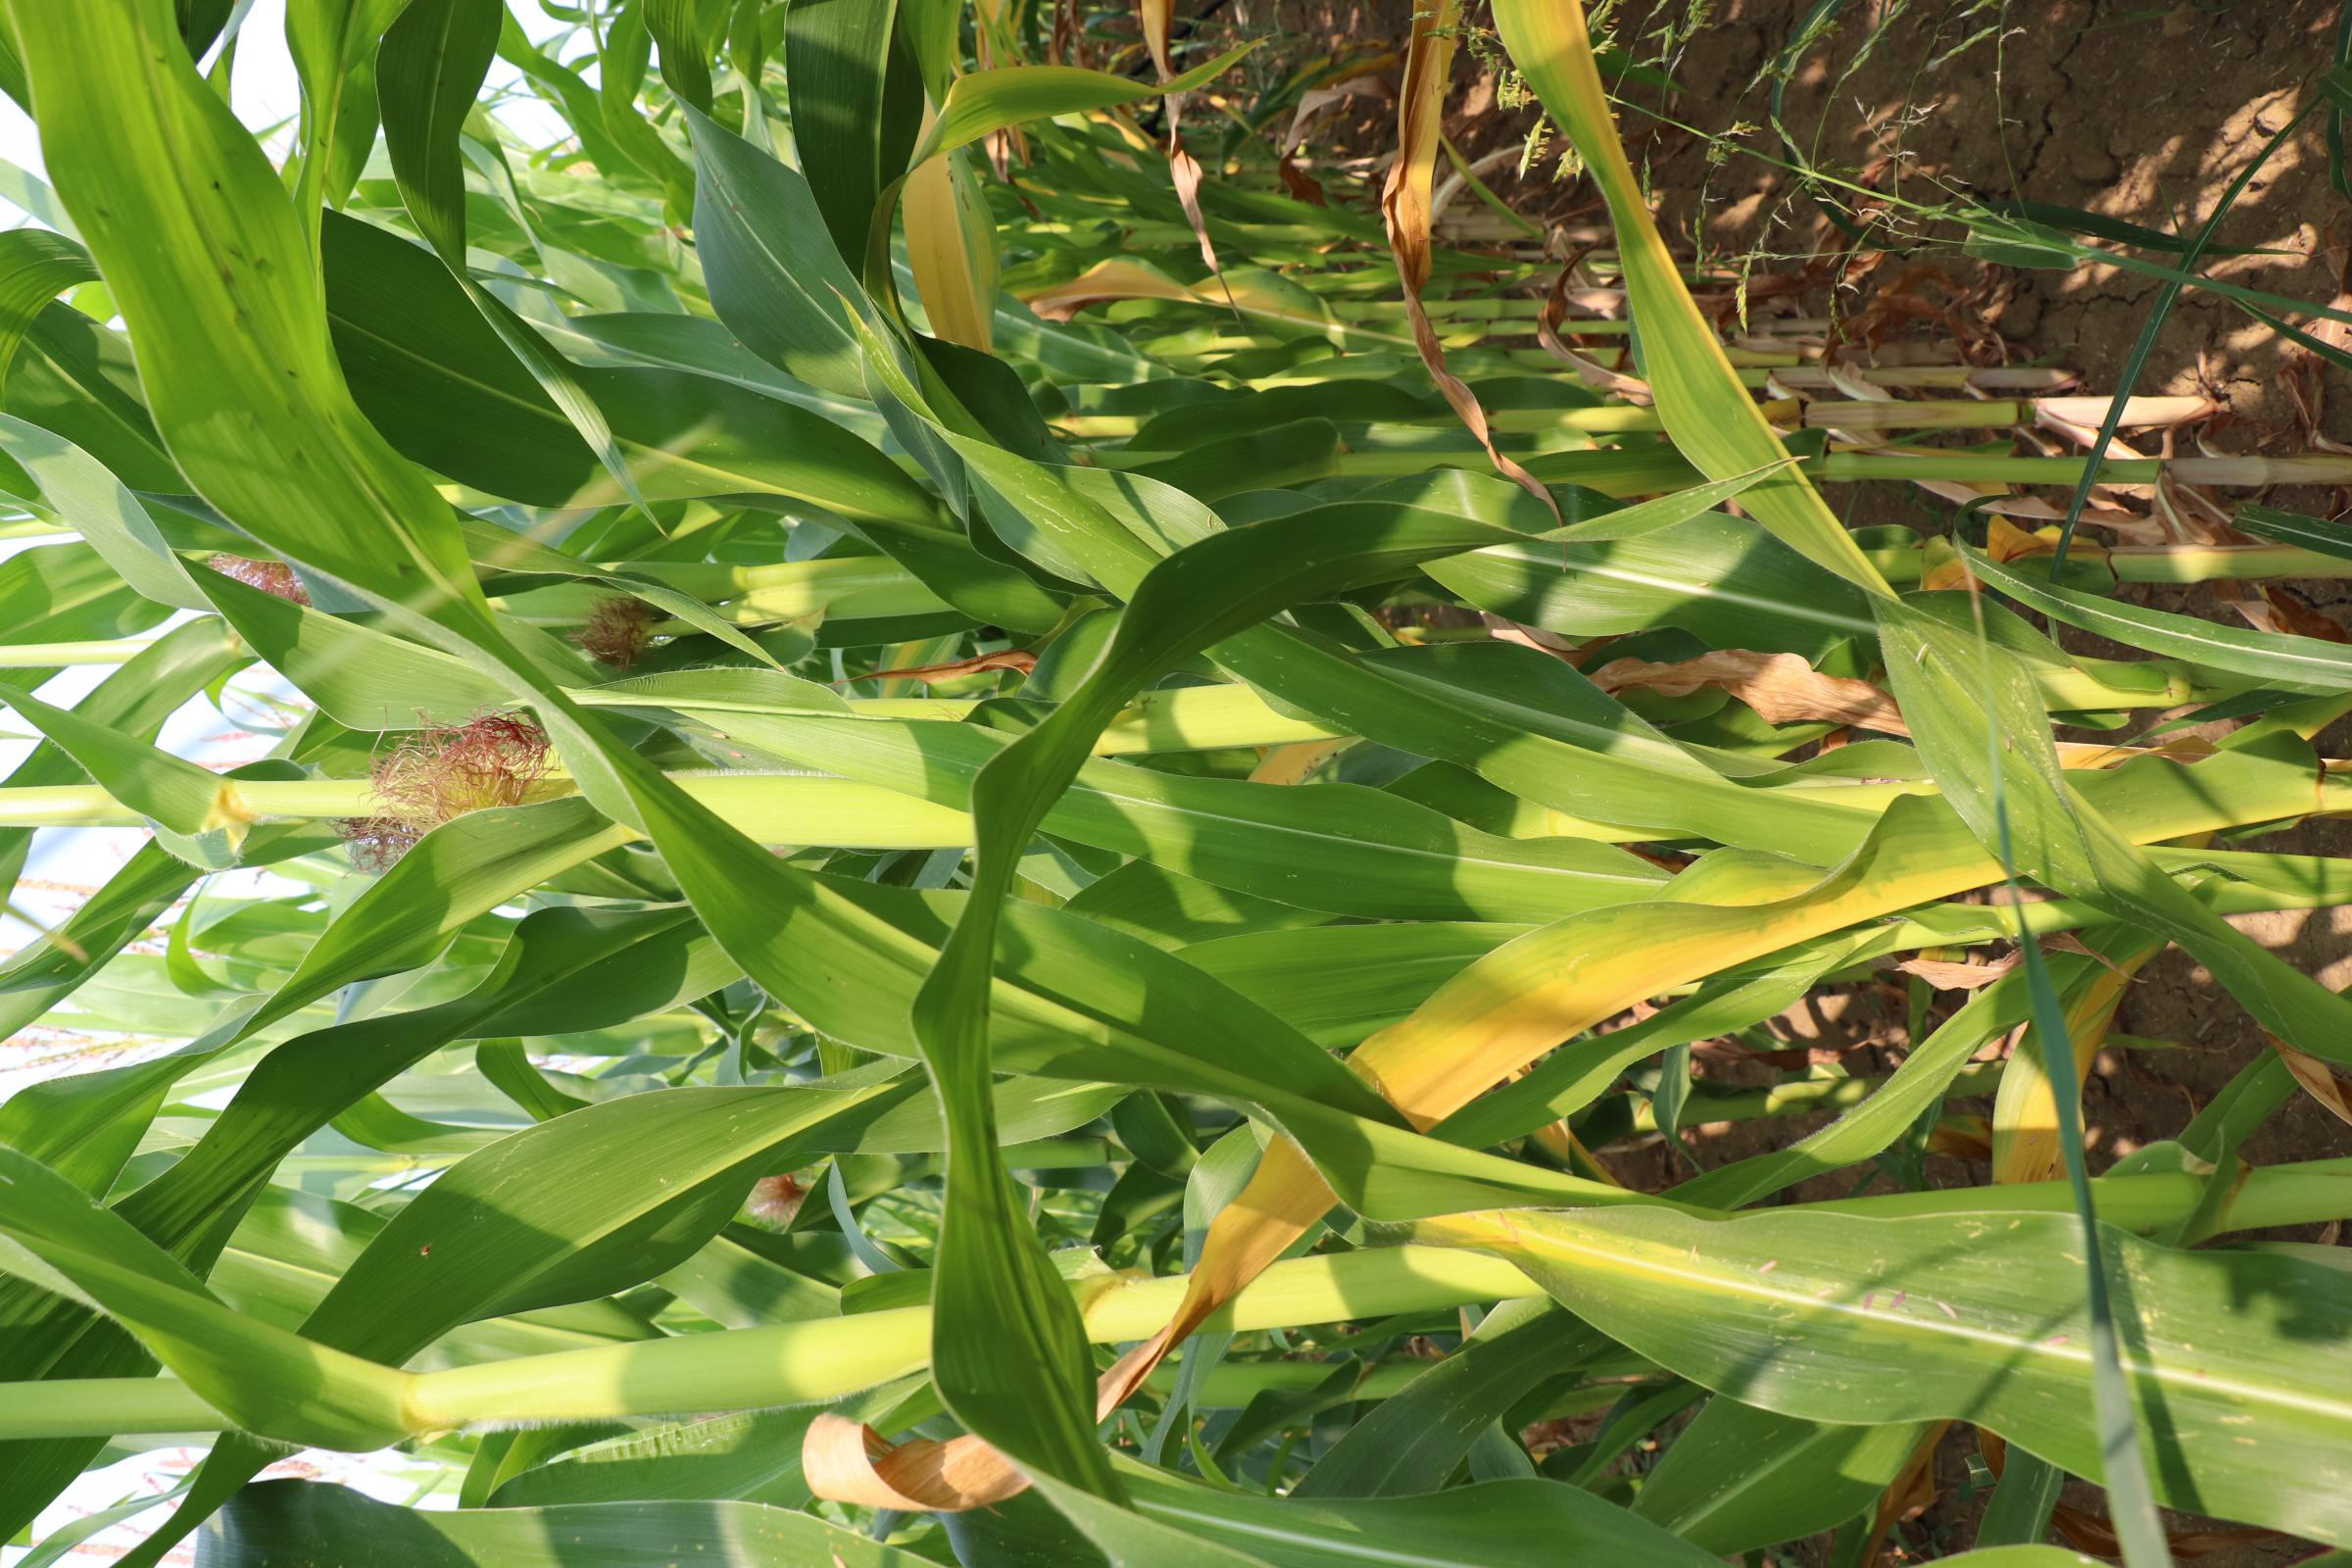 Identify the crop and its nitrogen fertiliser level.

maize, no added nitrogen
